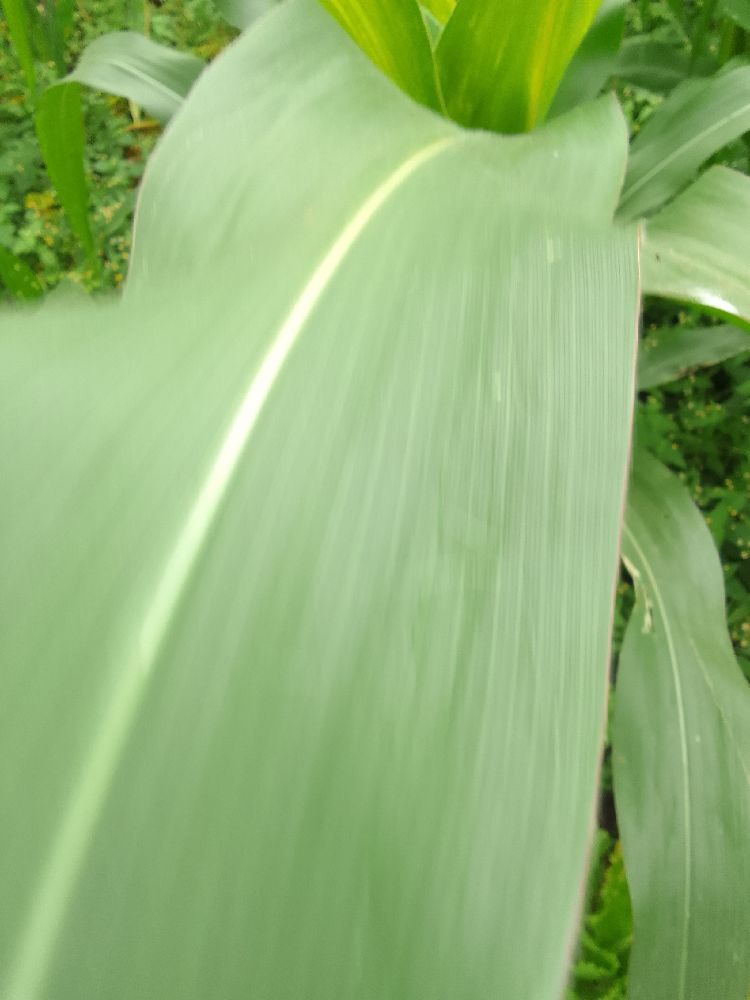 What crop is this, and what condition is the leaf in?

maize, healthy
